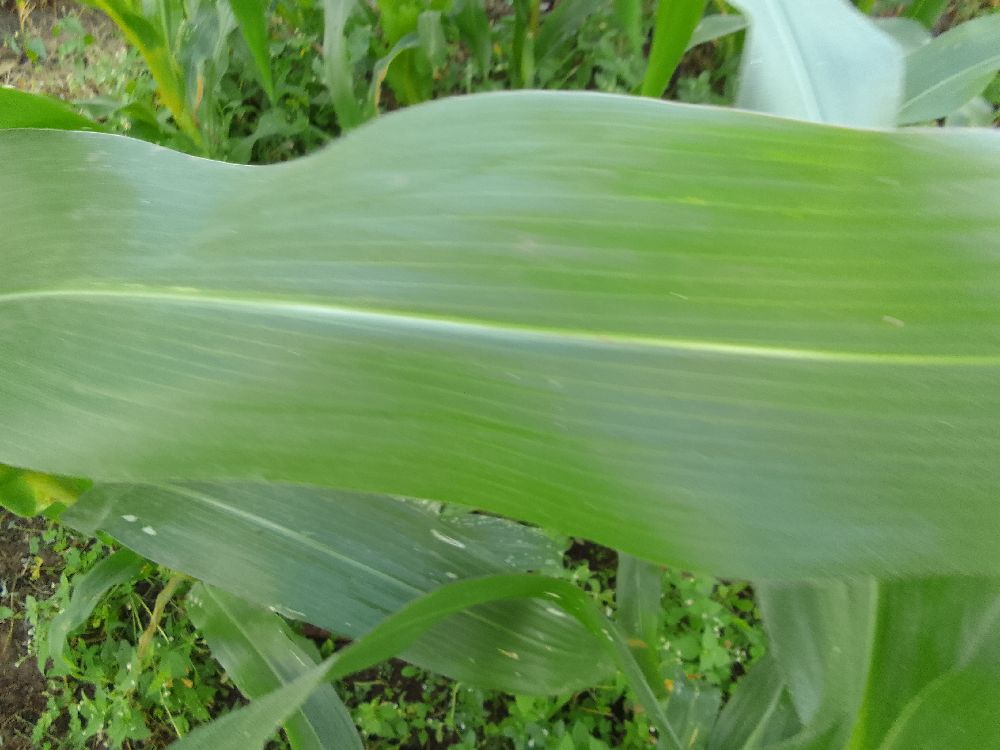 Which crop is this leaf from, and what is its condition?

maize, healthy
